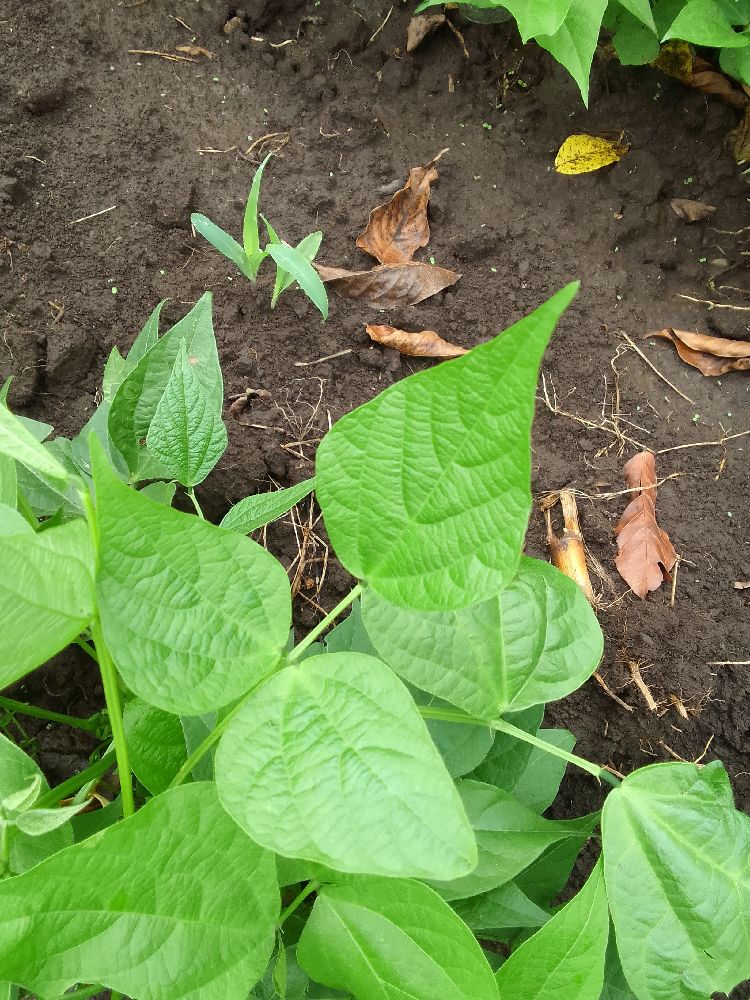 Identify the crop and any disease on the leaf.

common bean, healthy
